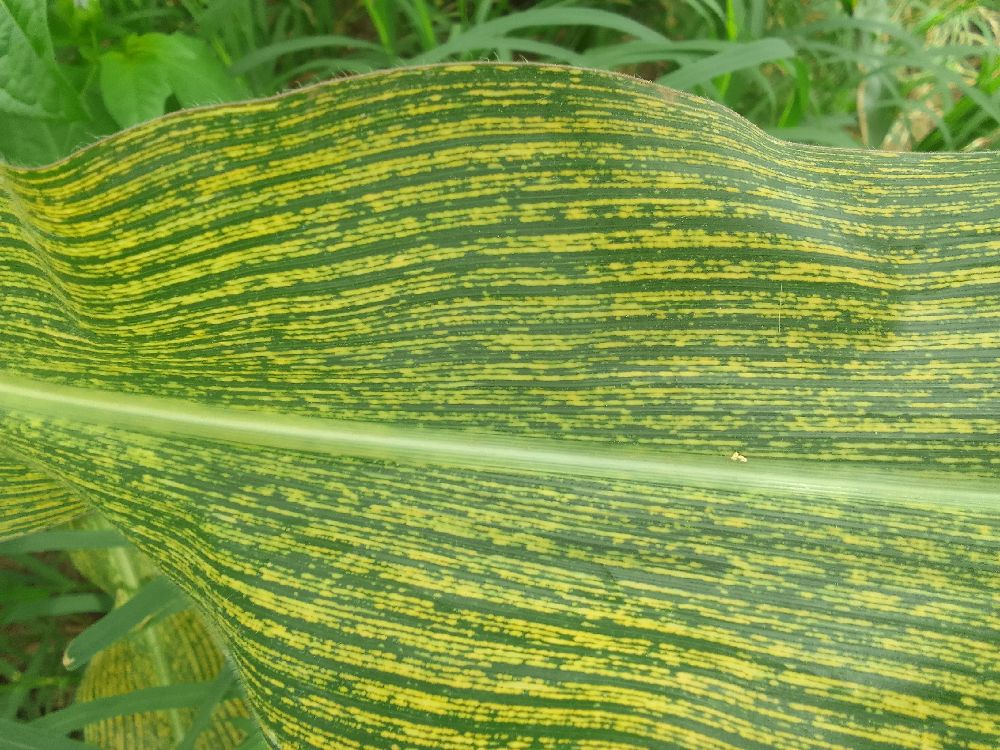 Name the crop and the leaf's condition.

maize, maize streak virus
